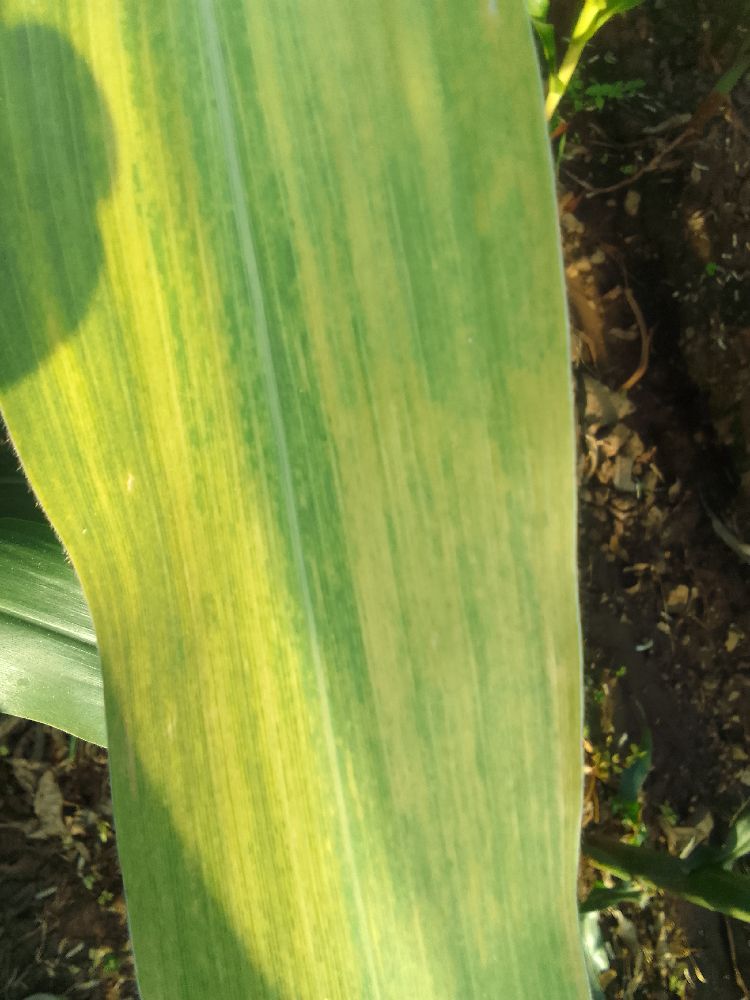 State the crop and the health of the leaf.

maize, maize lethal necrosis
